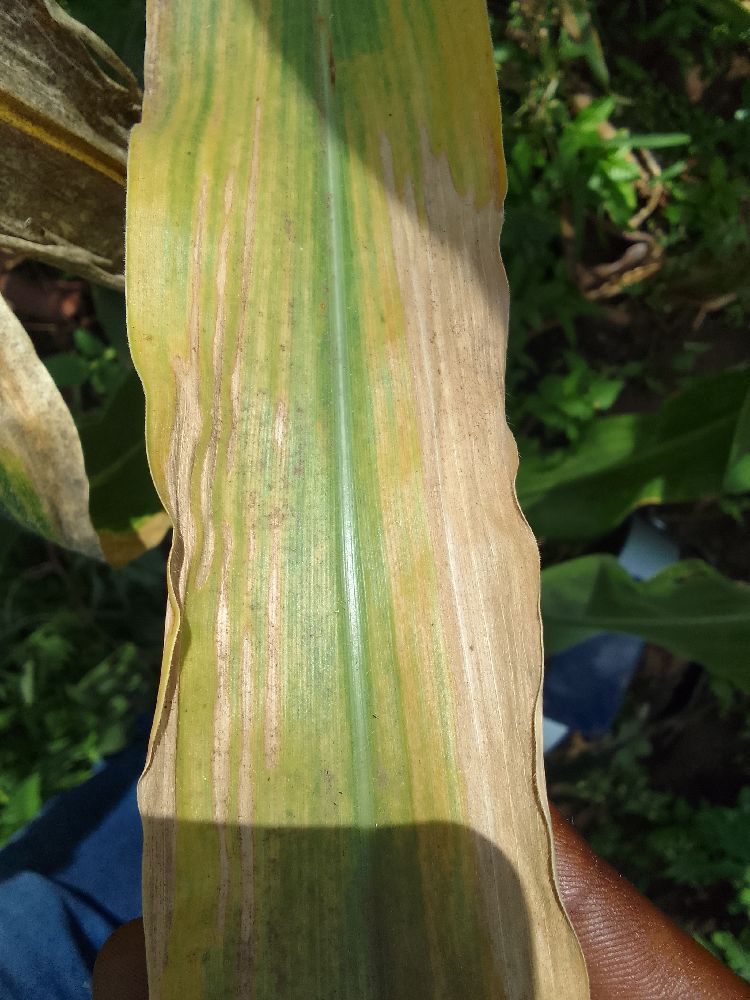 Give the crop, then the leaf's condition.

maize, maize lethal necrosis
